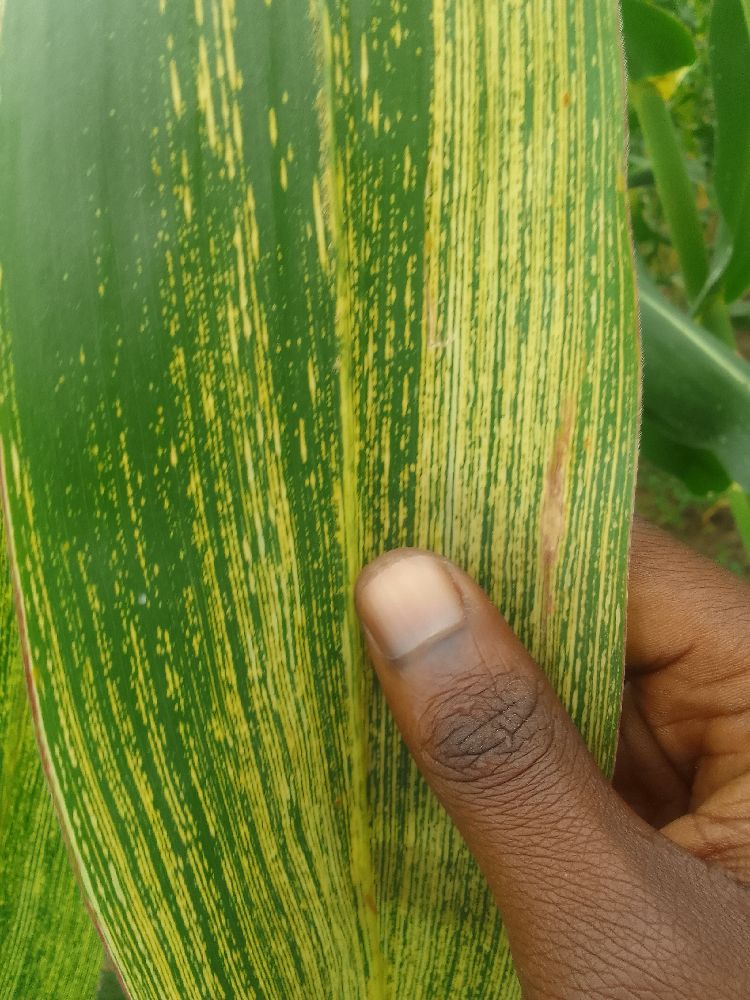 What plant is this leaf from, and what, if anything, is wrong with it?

maize, maize streak virus
